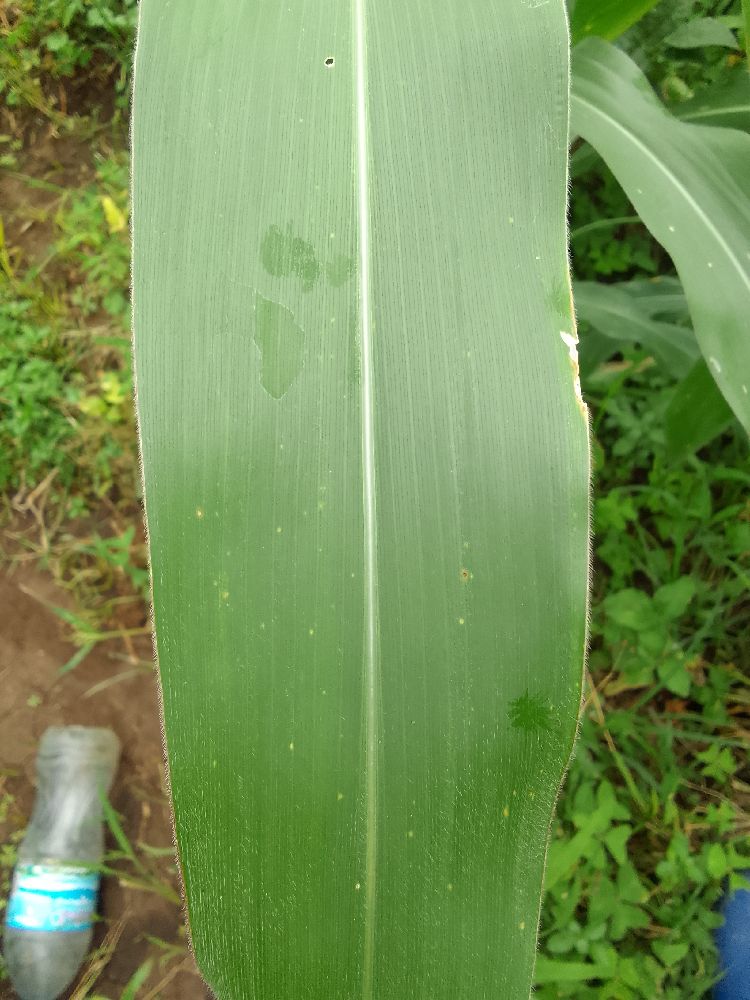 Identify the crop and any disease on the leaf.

maize, healthy
